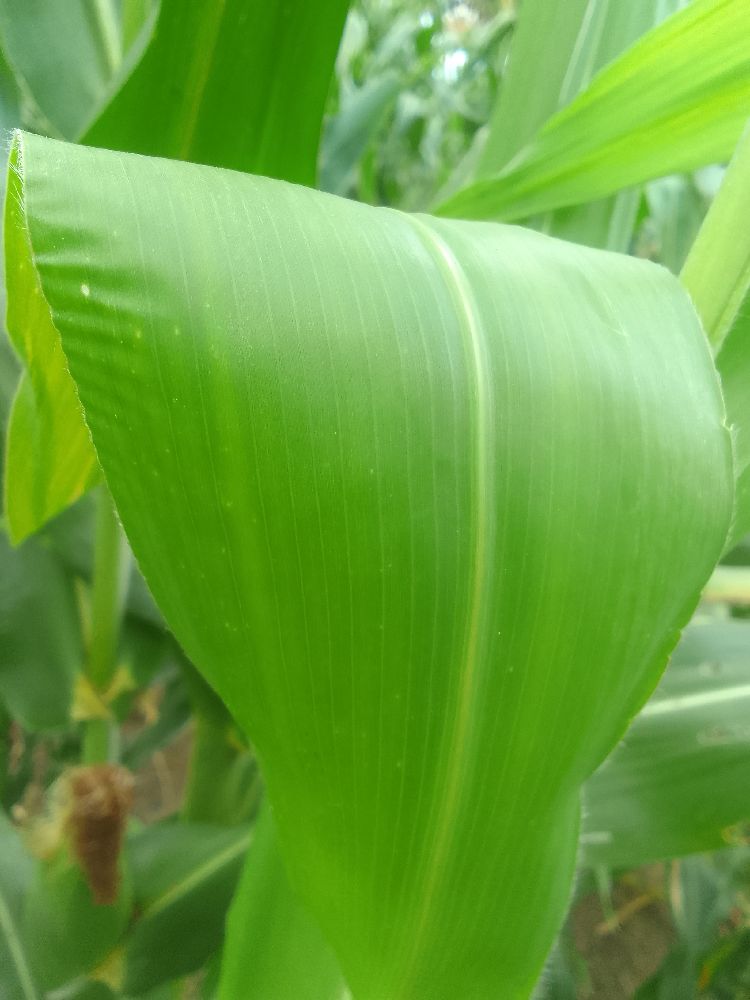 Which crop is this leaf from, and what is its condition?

maize, healthy
